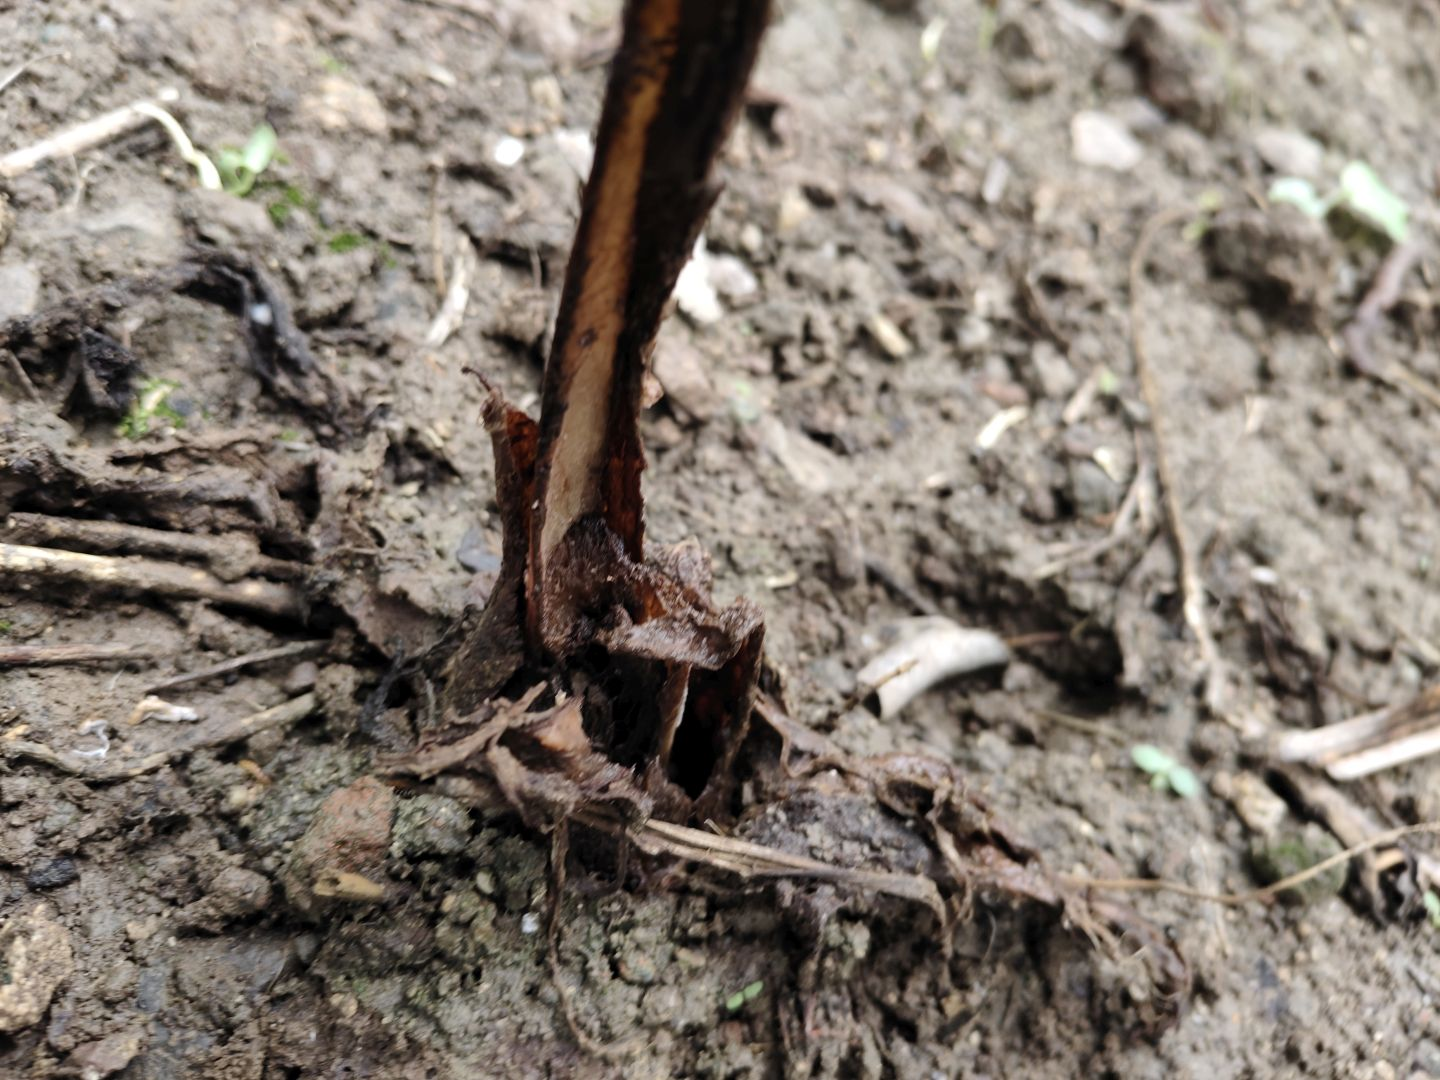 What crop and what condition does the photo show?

taro, root rot
